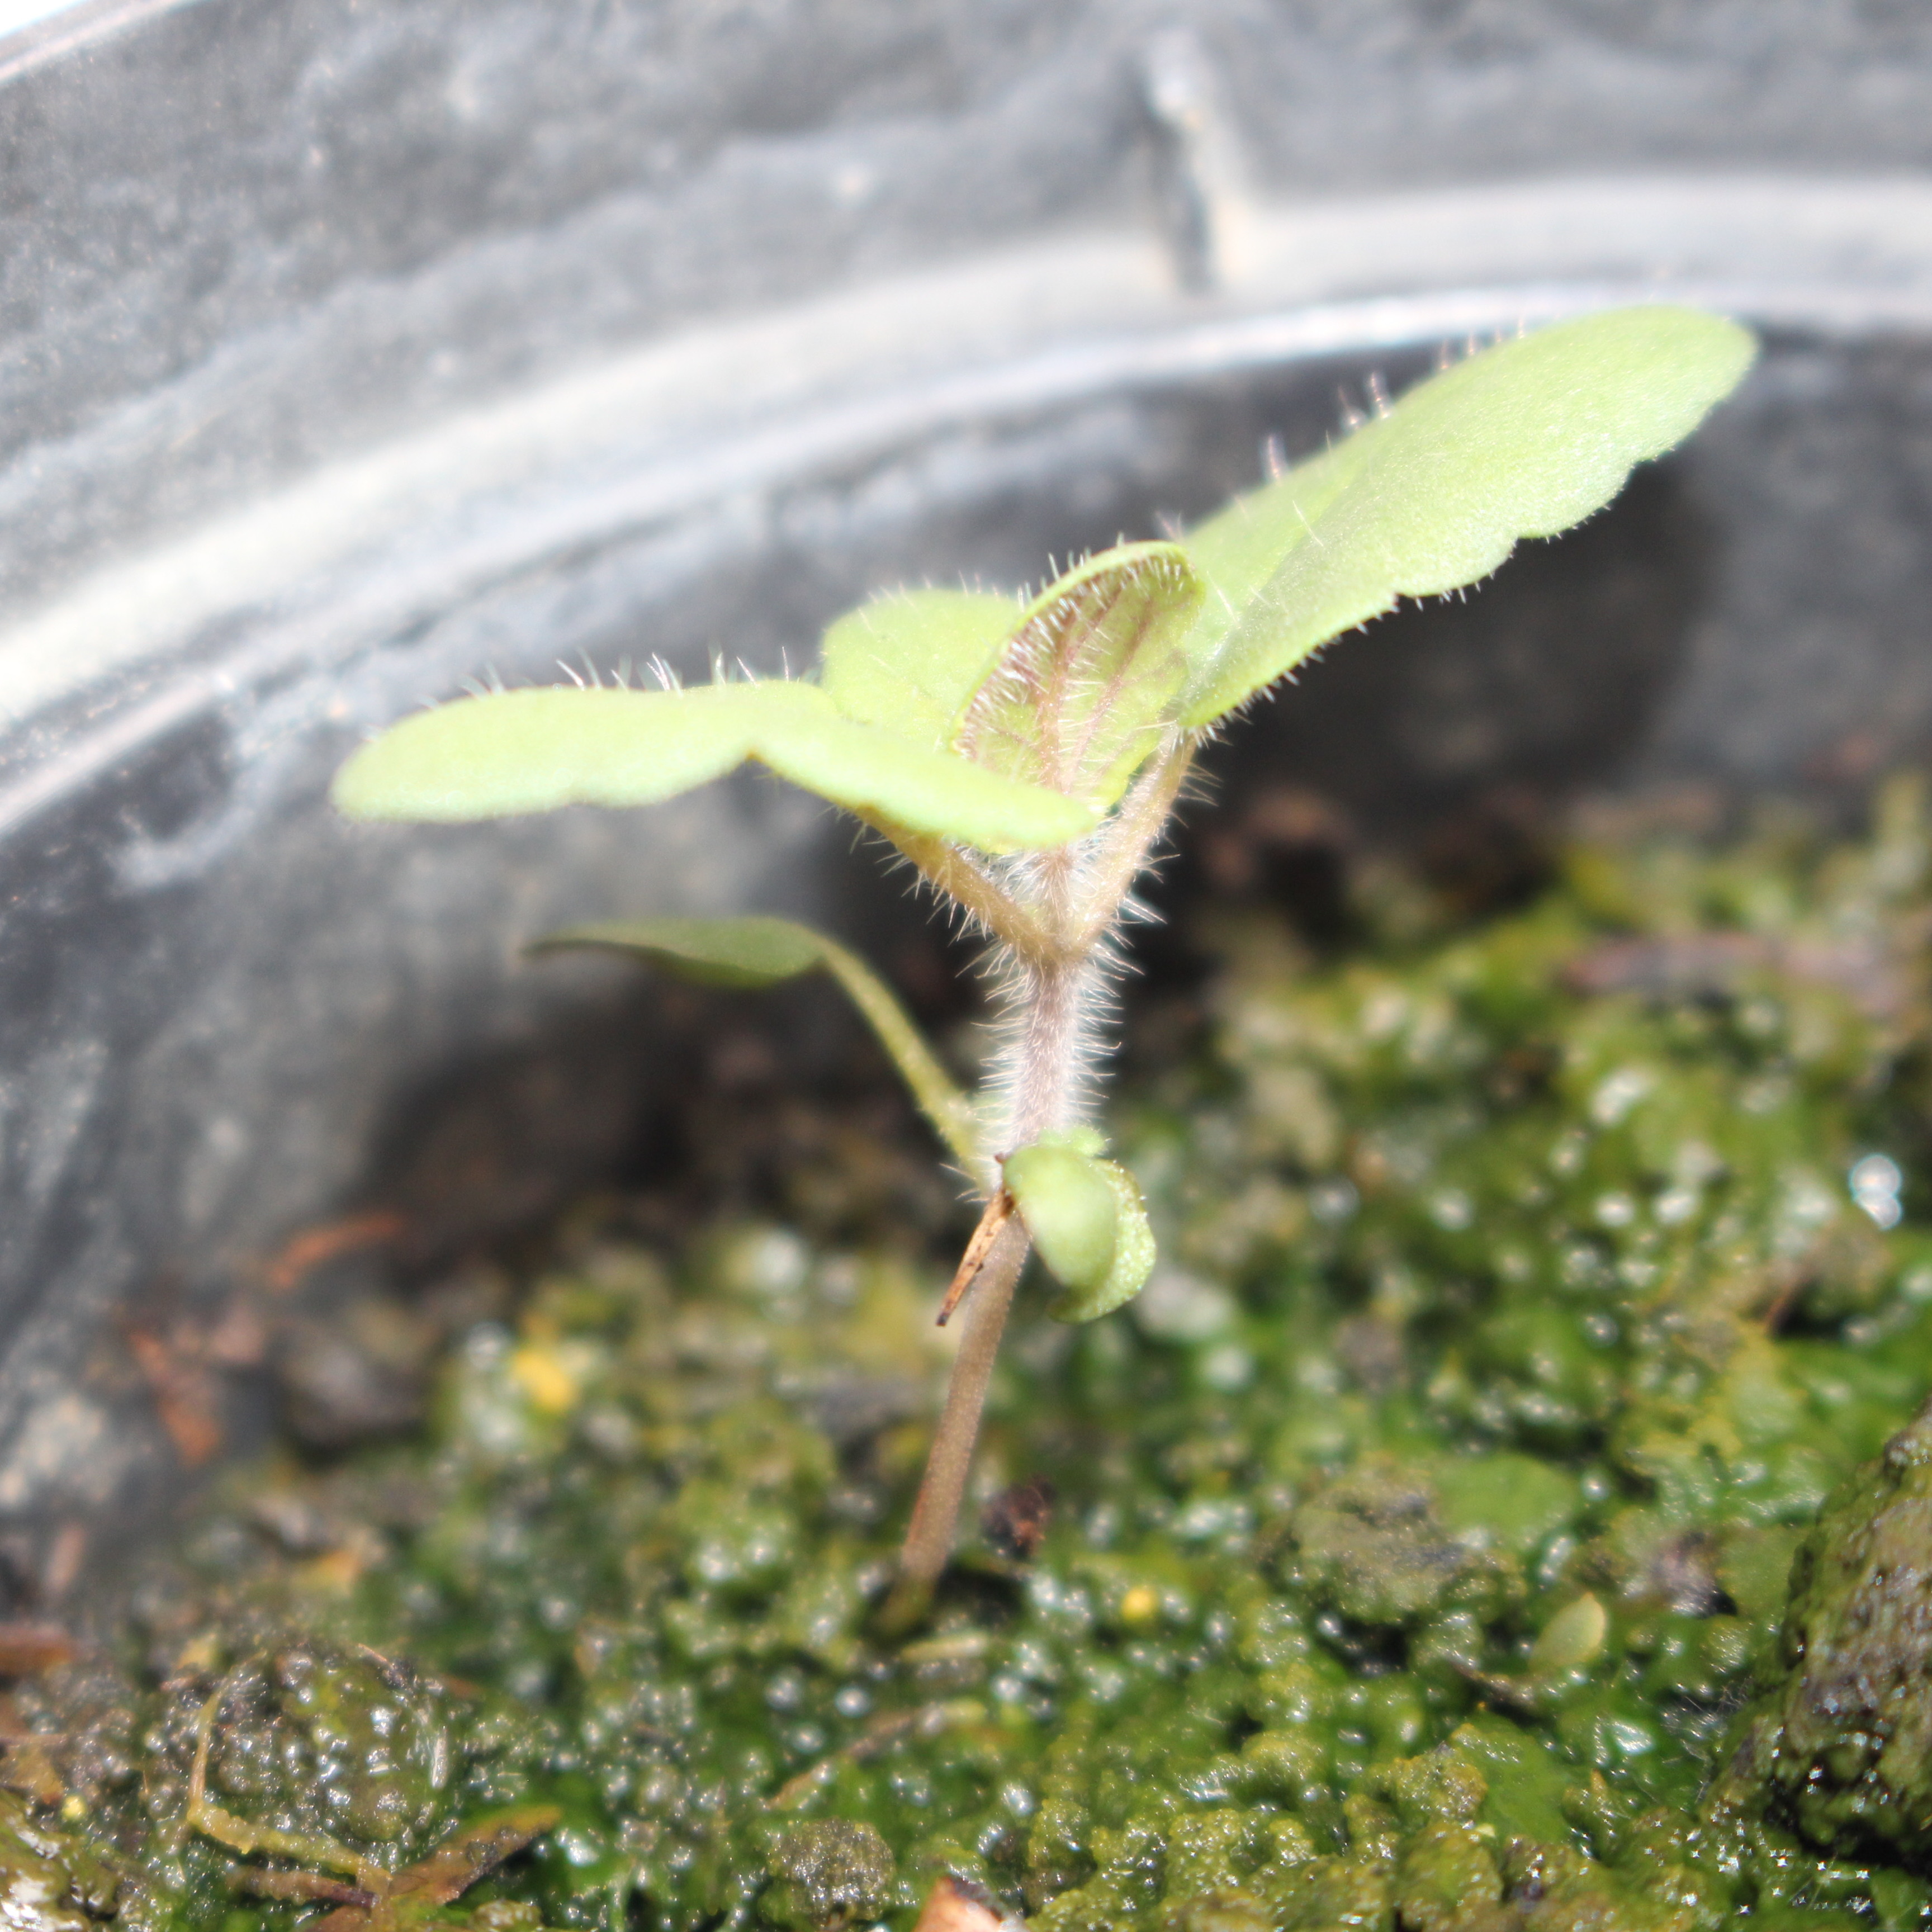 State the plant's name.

Veronica persica
